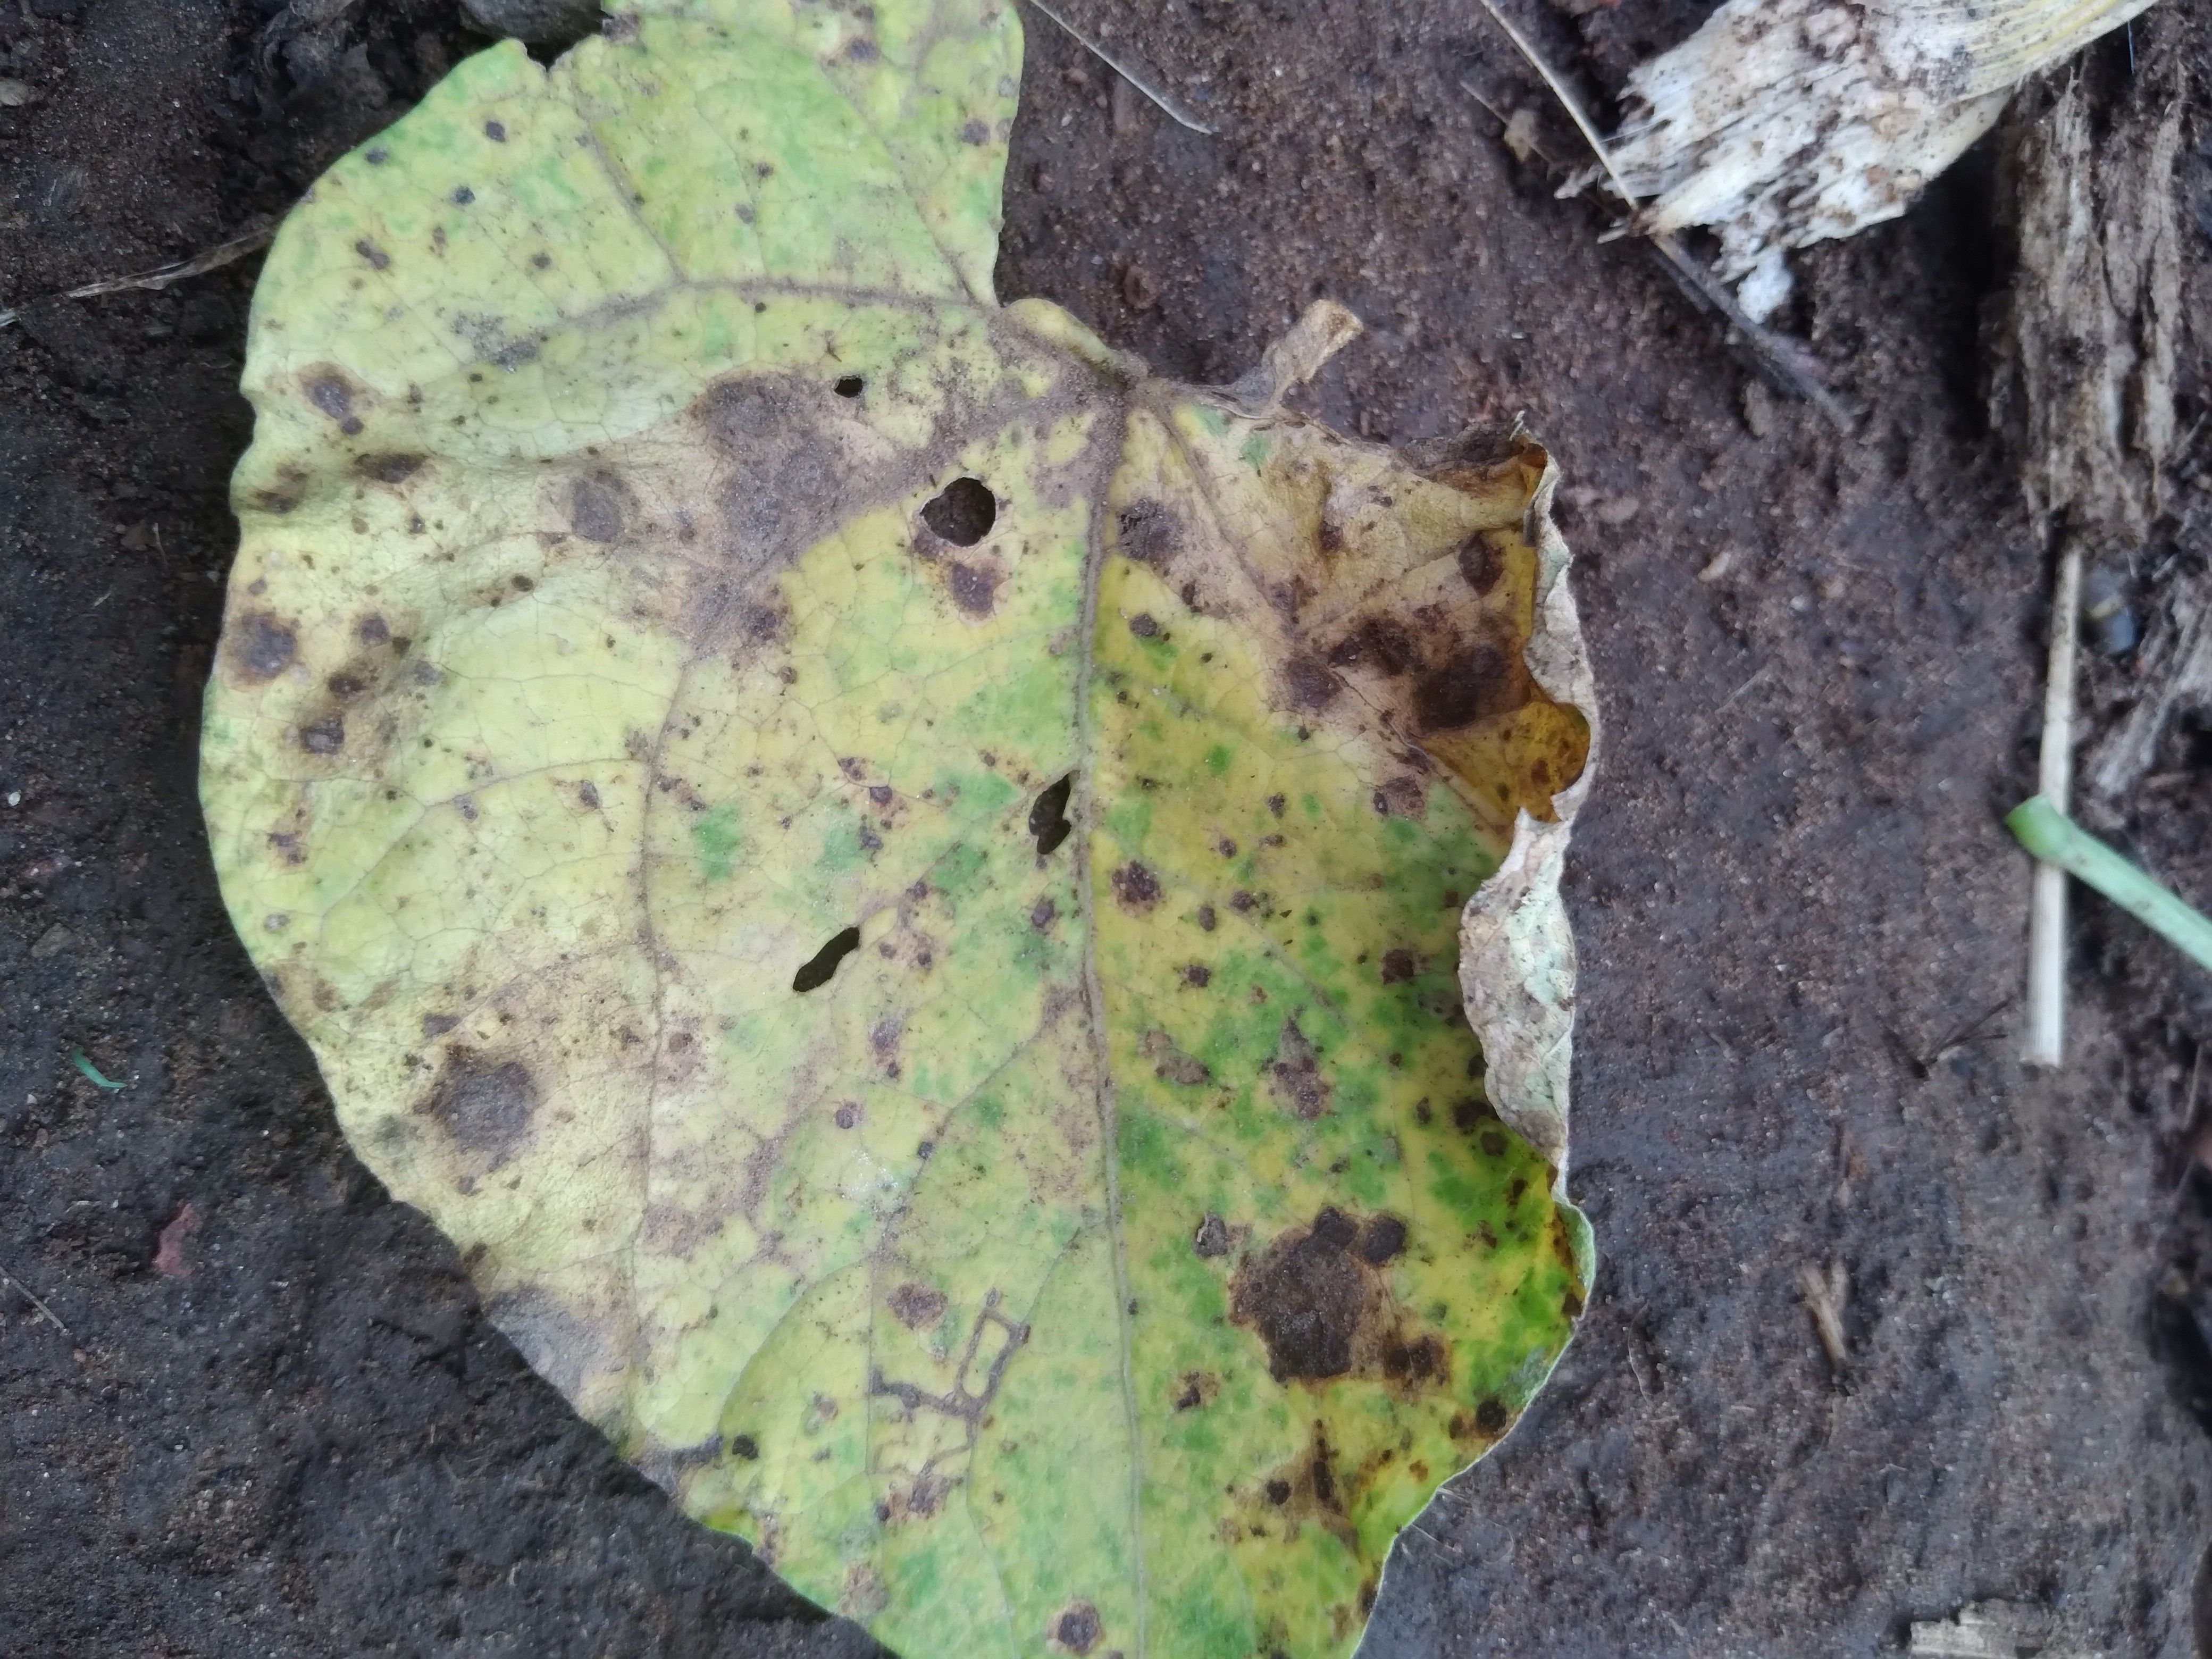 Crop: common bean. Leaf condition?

rust
